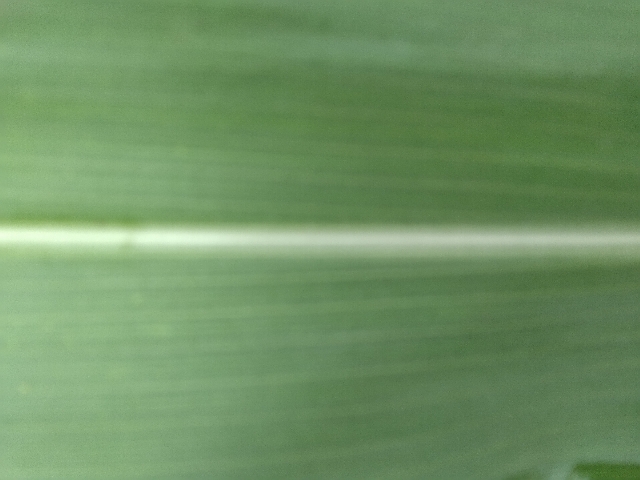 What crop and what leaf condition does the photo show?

maize, healthy
